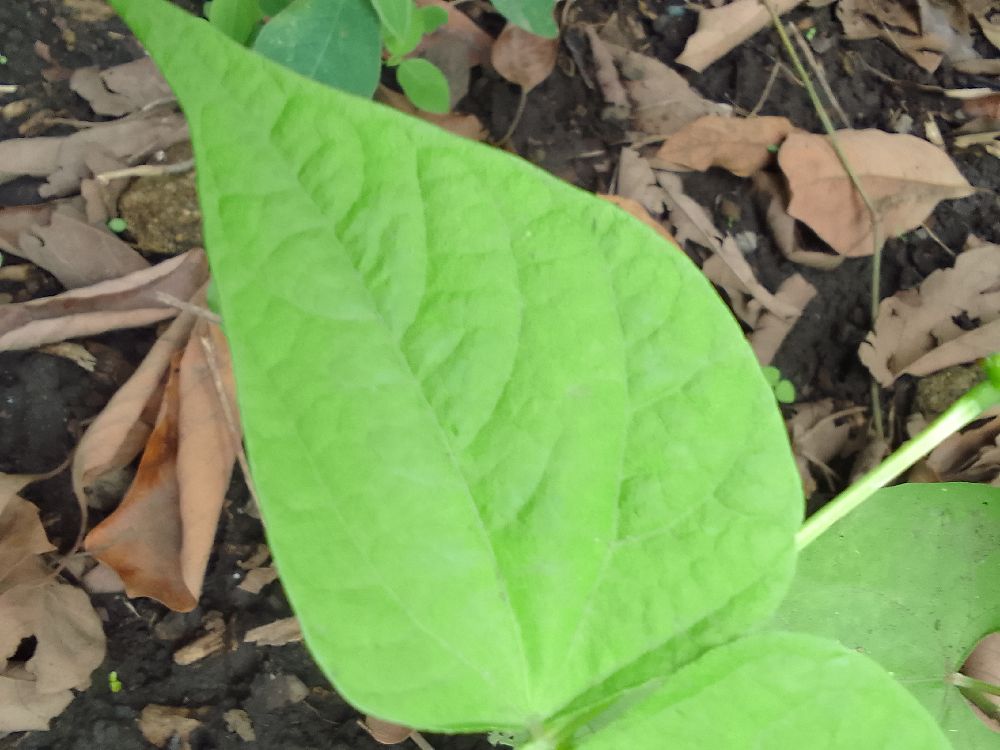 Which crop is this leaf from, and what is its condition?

common bean, healthy
